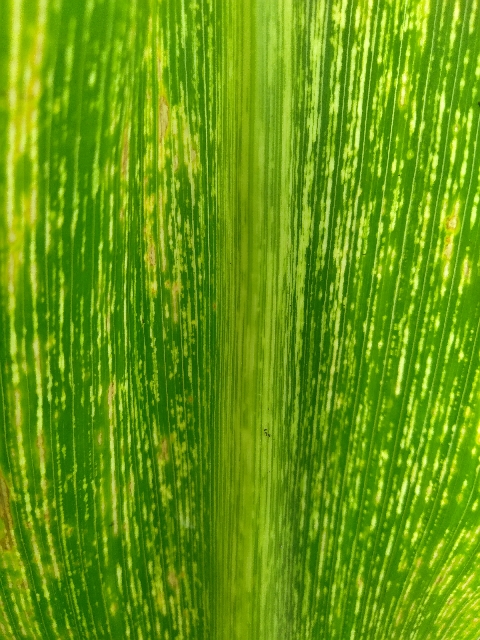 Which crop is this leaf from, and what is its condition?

maize, maize streak virus
